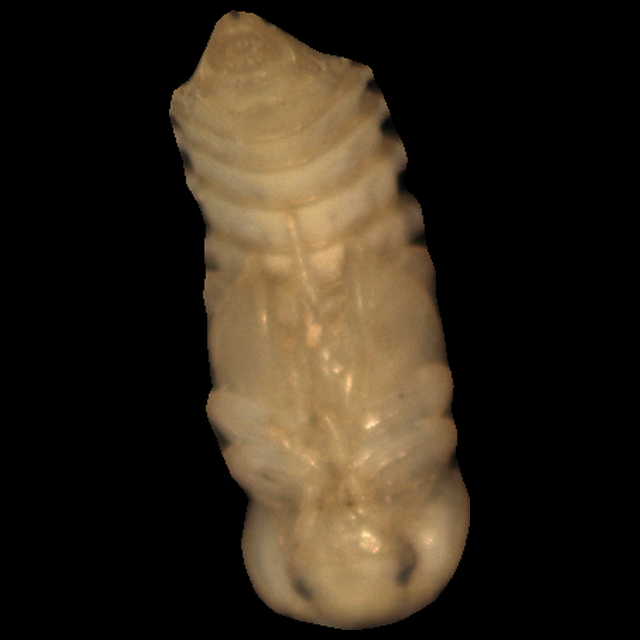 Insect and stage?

mealworm pupa
